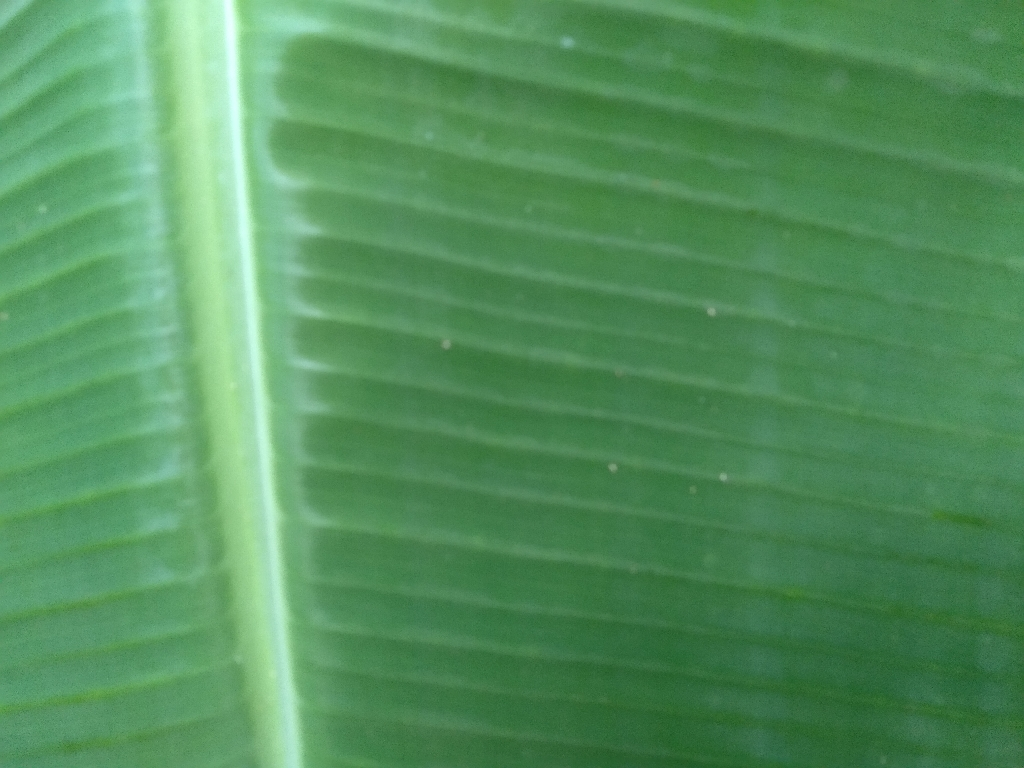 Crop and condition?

banana, healthy
